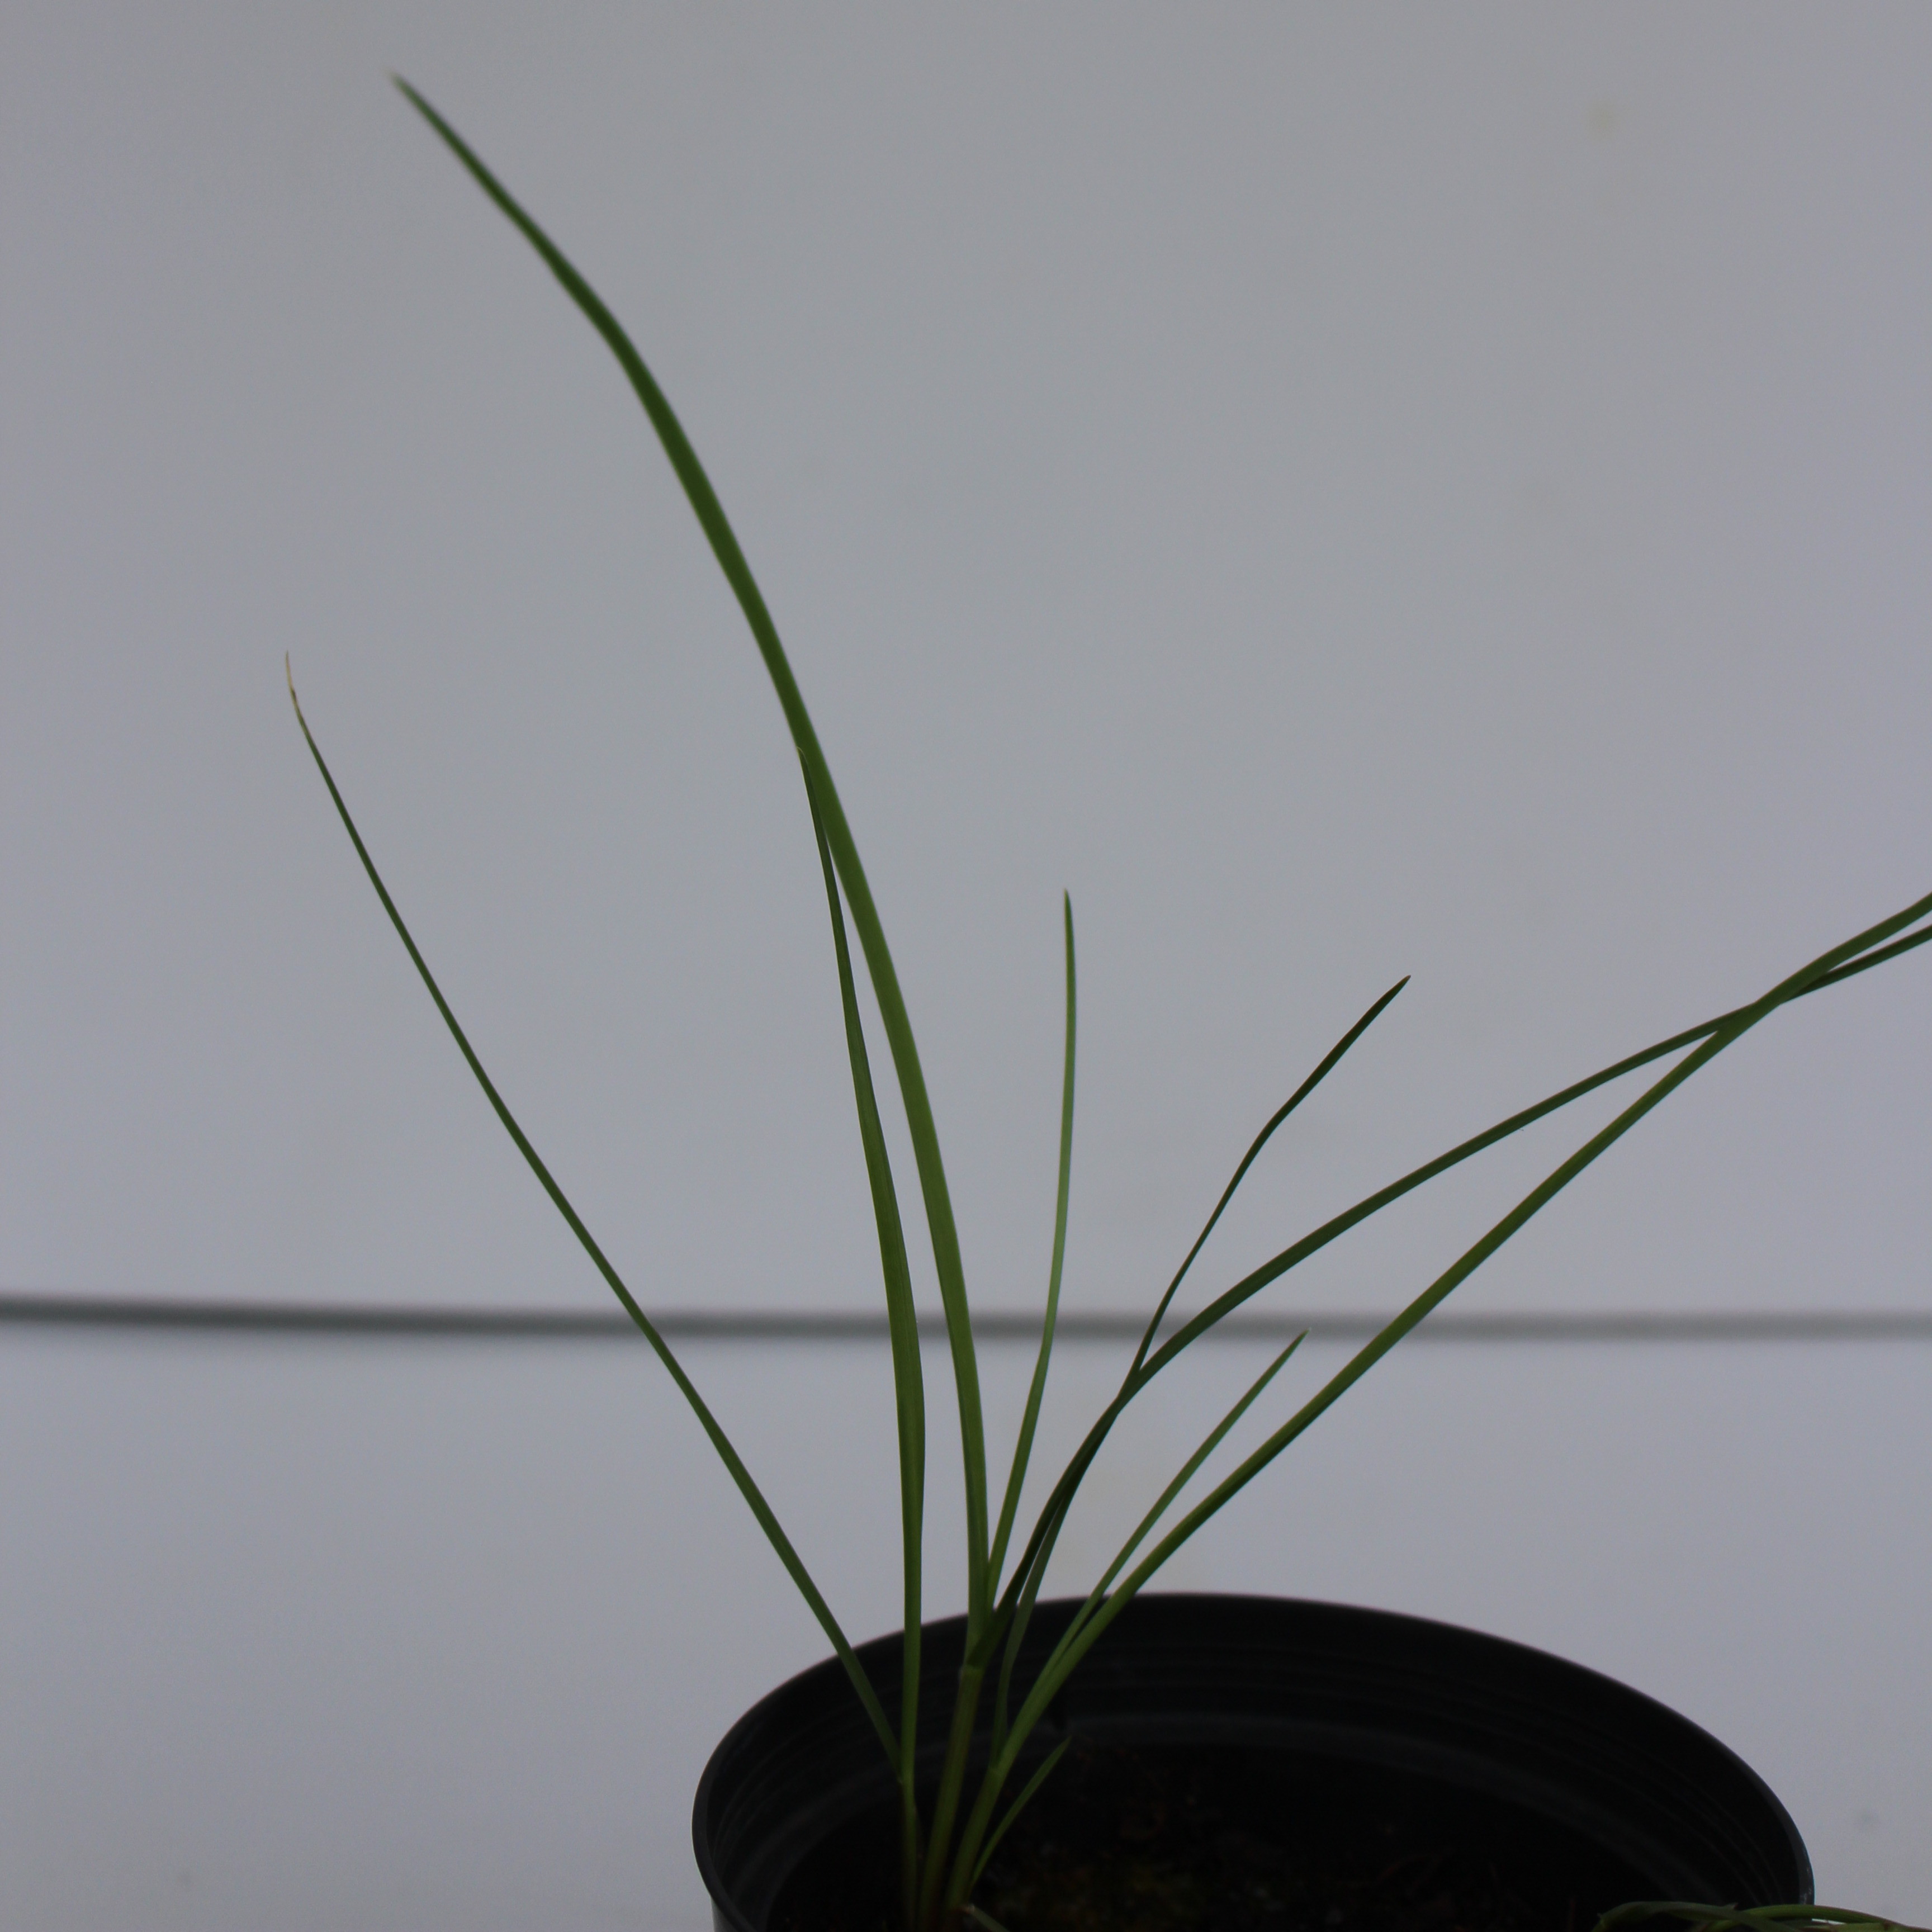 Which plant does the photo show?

Lolium multiflorum
